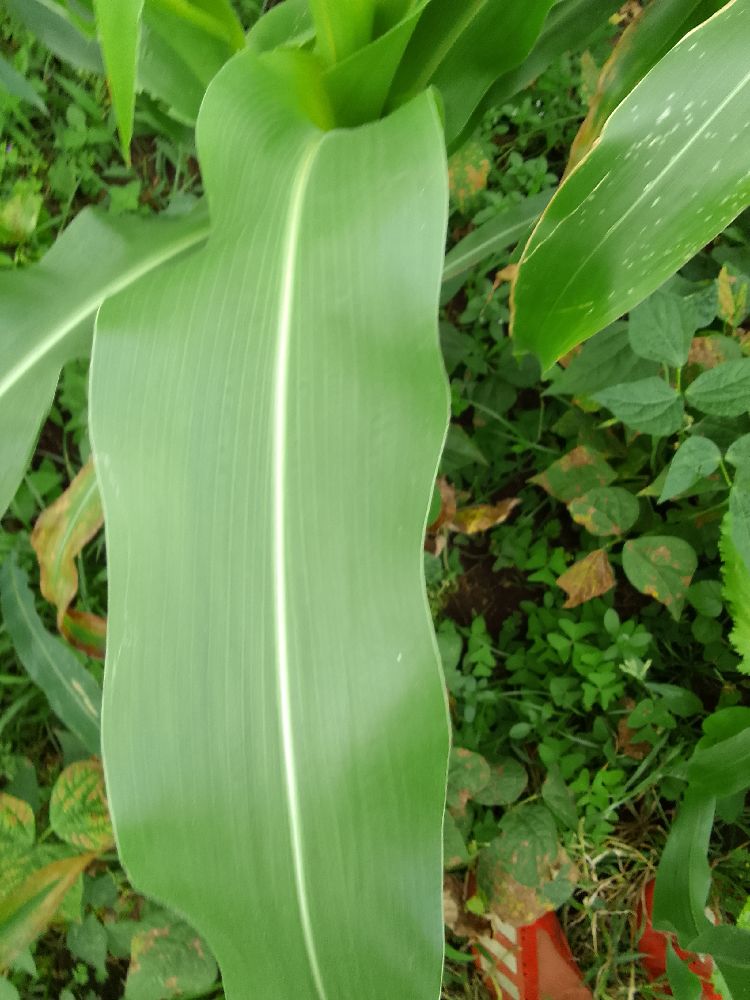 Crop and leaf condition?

maize, healthy
